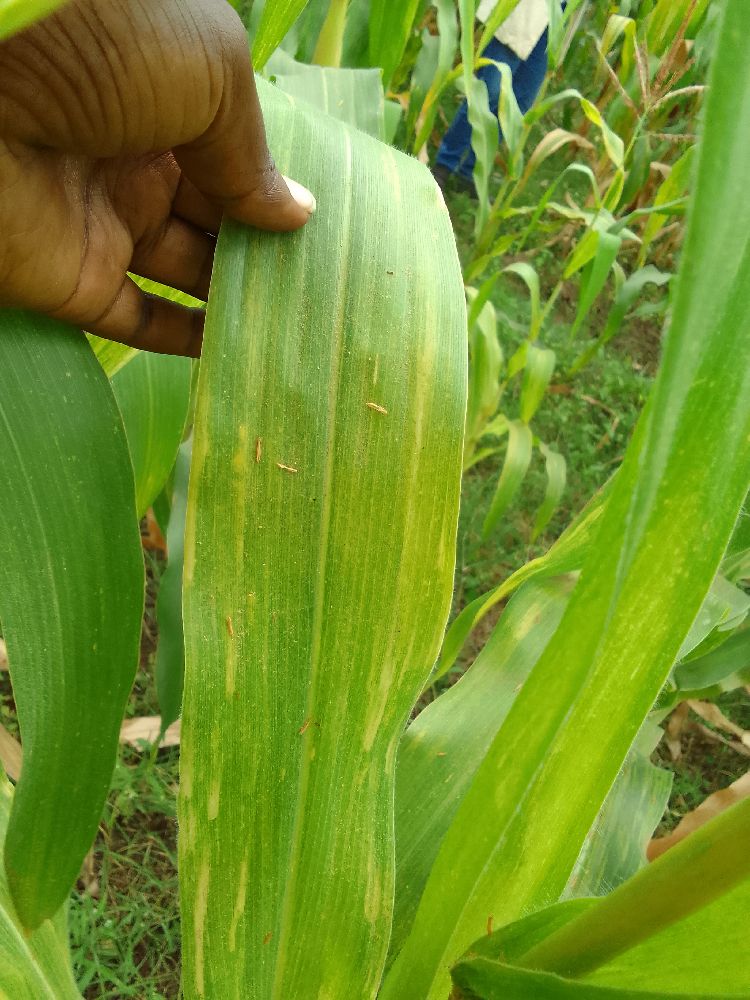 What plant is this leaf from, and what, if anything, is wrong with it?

maize, maize lethal necrosis
